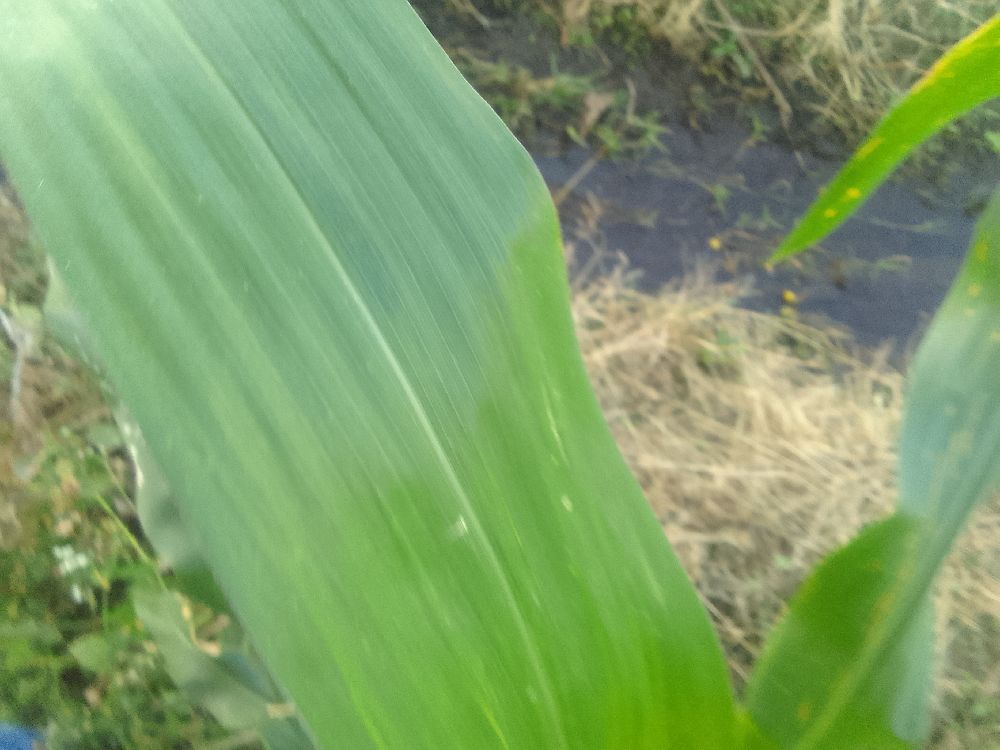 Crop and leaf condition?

maize, healthy
